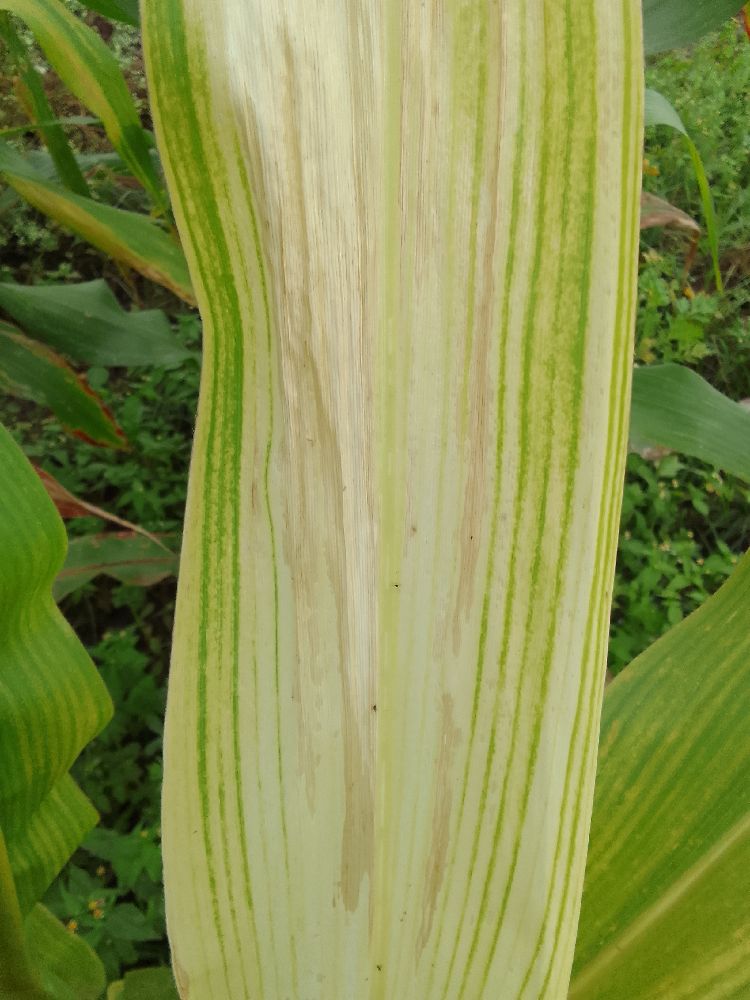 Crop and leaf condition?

maize, maize lethal necrosis
